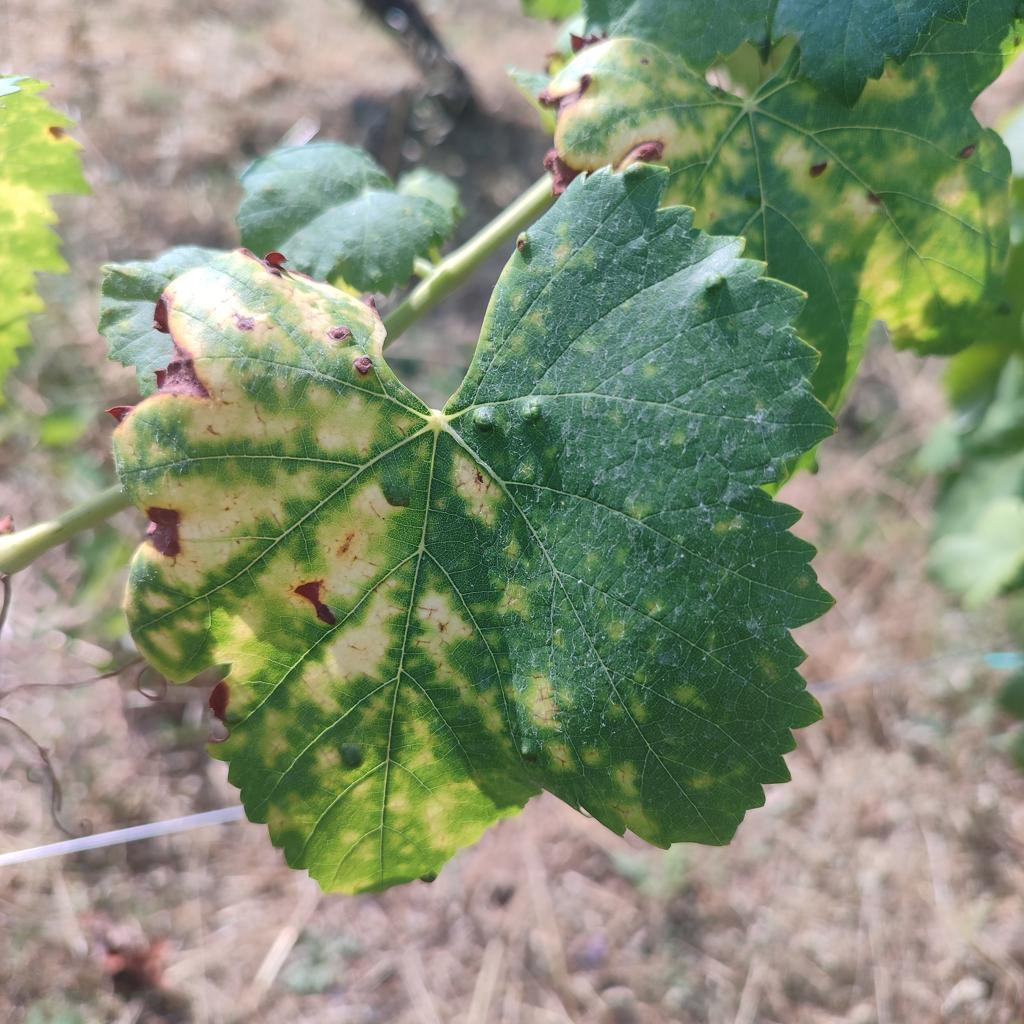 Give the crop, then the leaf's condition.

grapevine, esca complex
